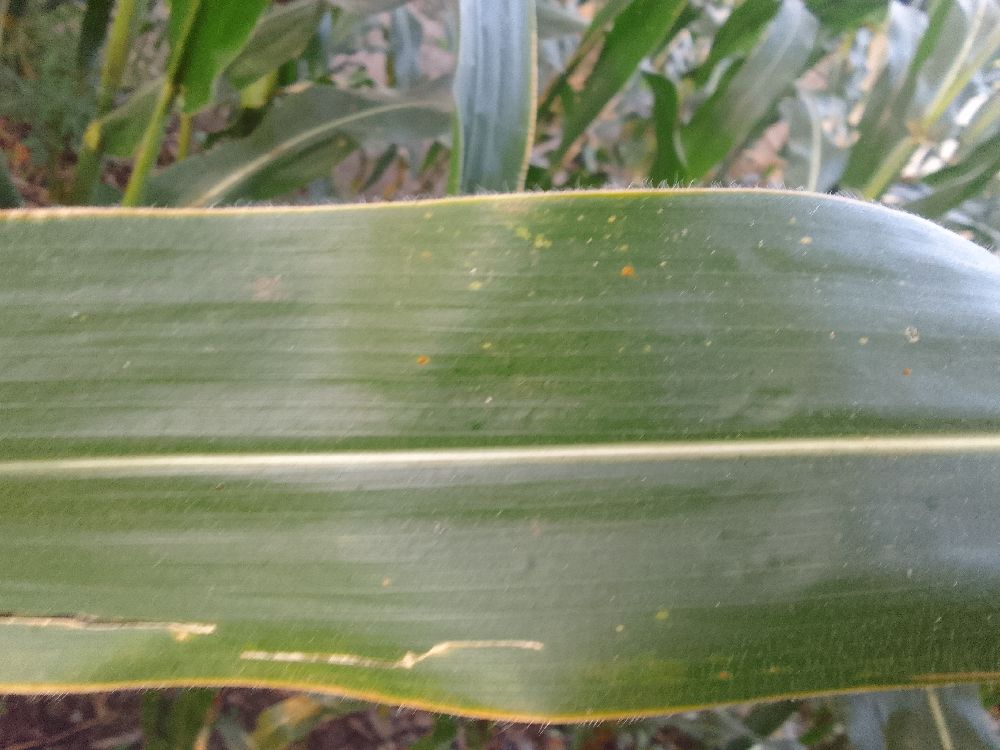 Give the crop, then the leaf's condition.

maize, healthy
